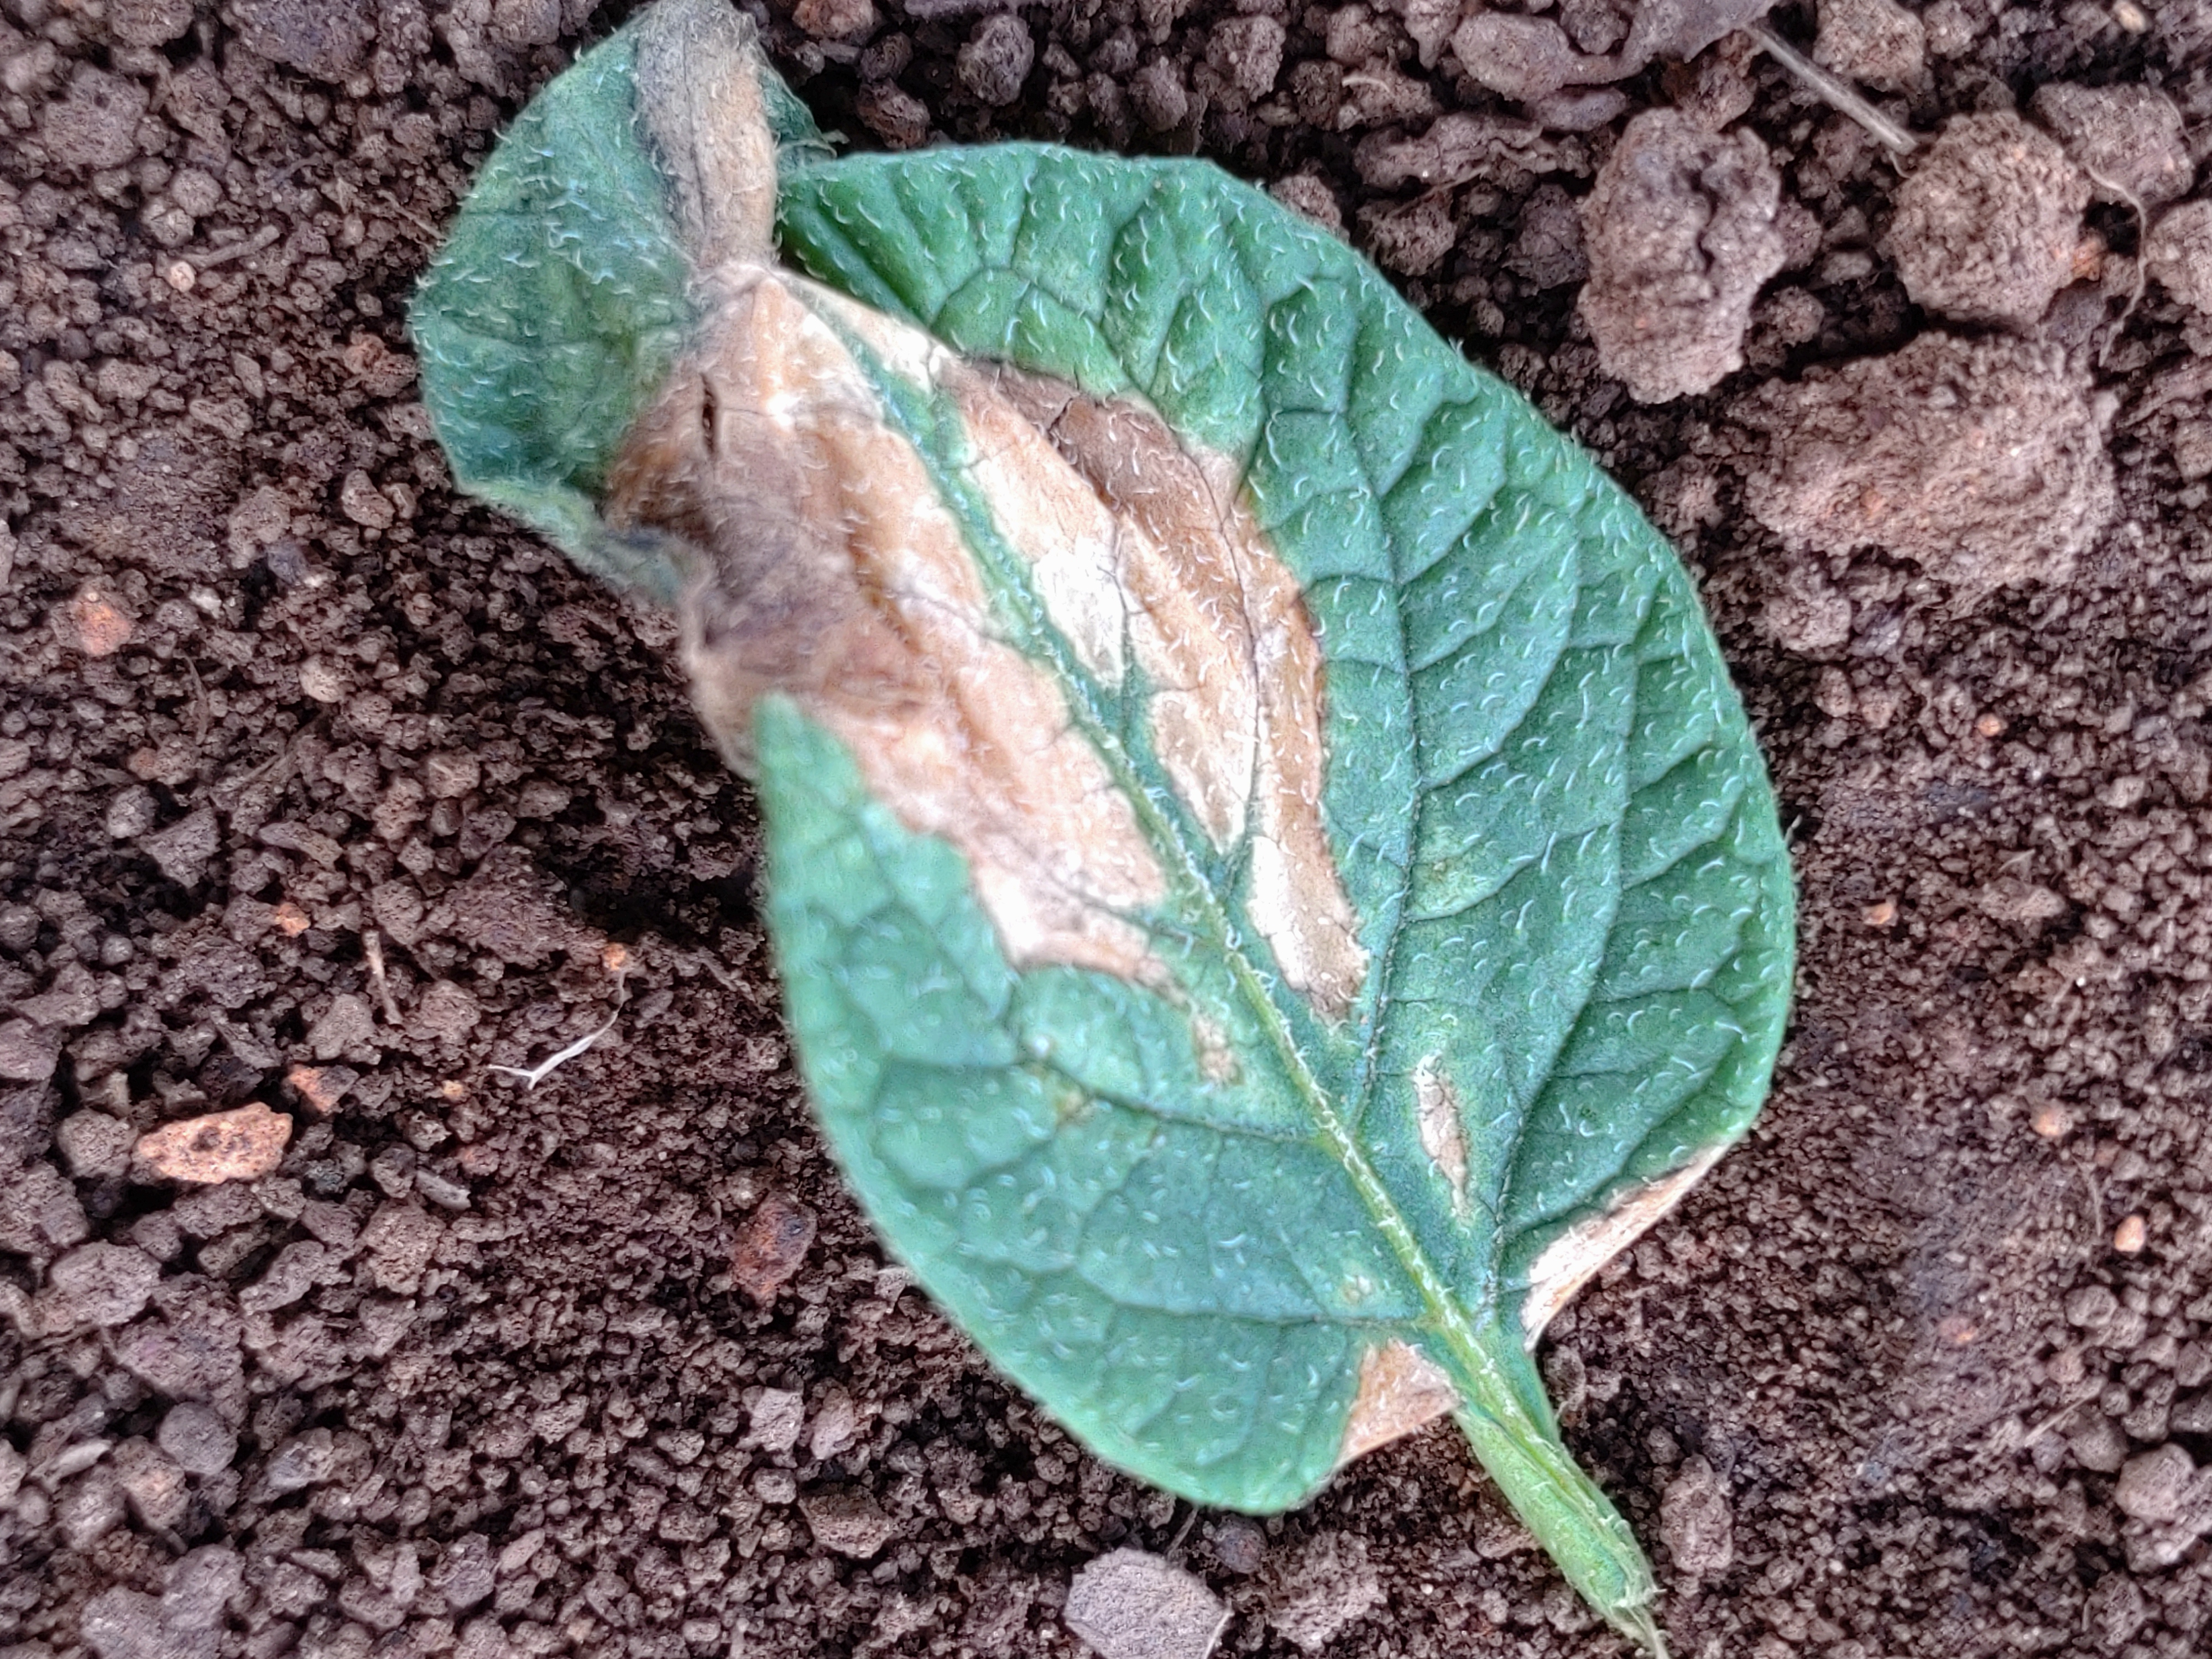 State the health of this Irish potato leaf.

early blight
